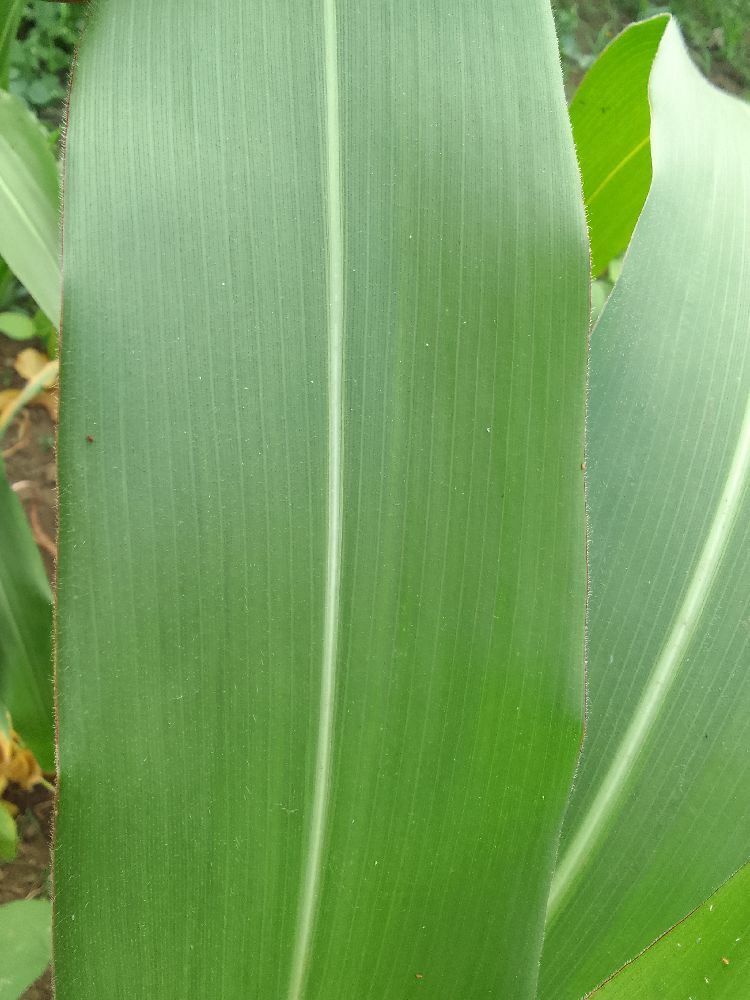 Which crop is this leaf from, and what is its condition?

maize, healthy
